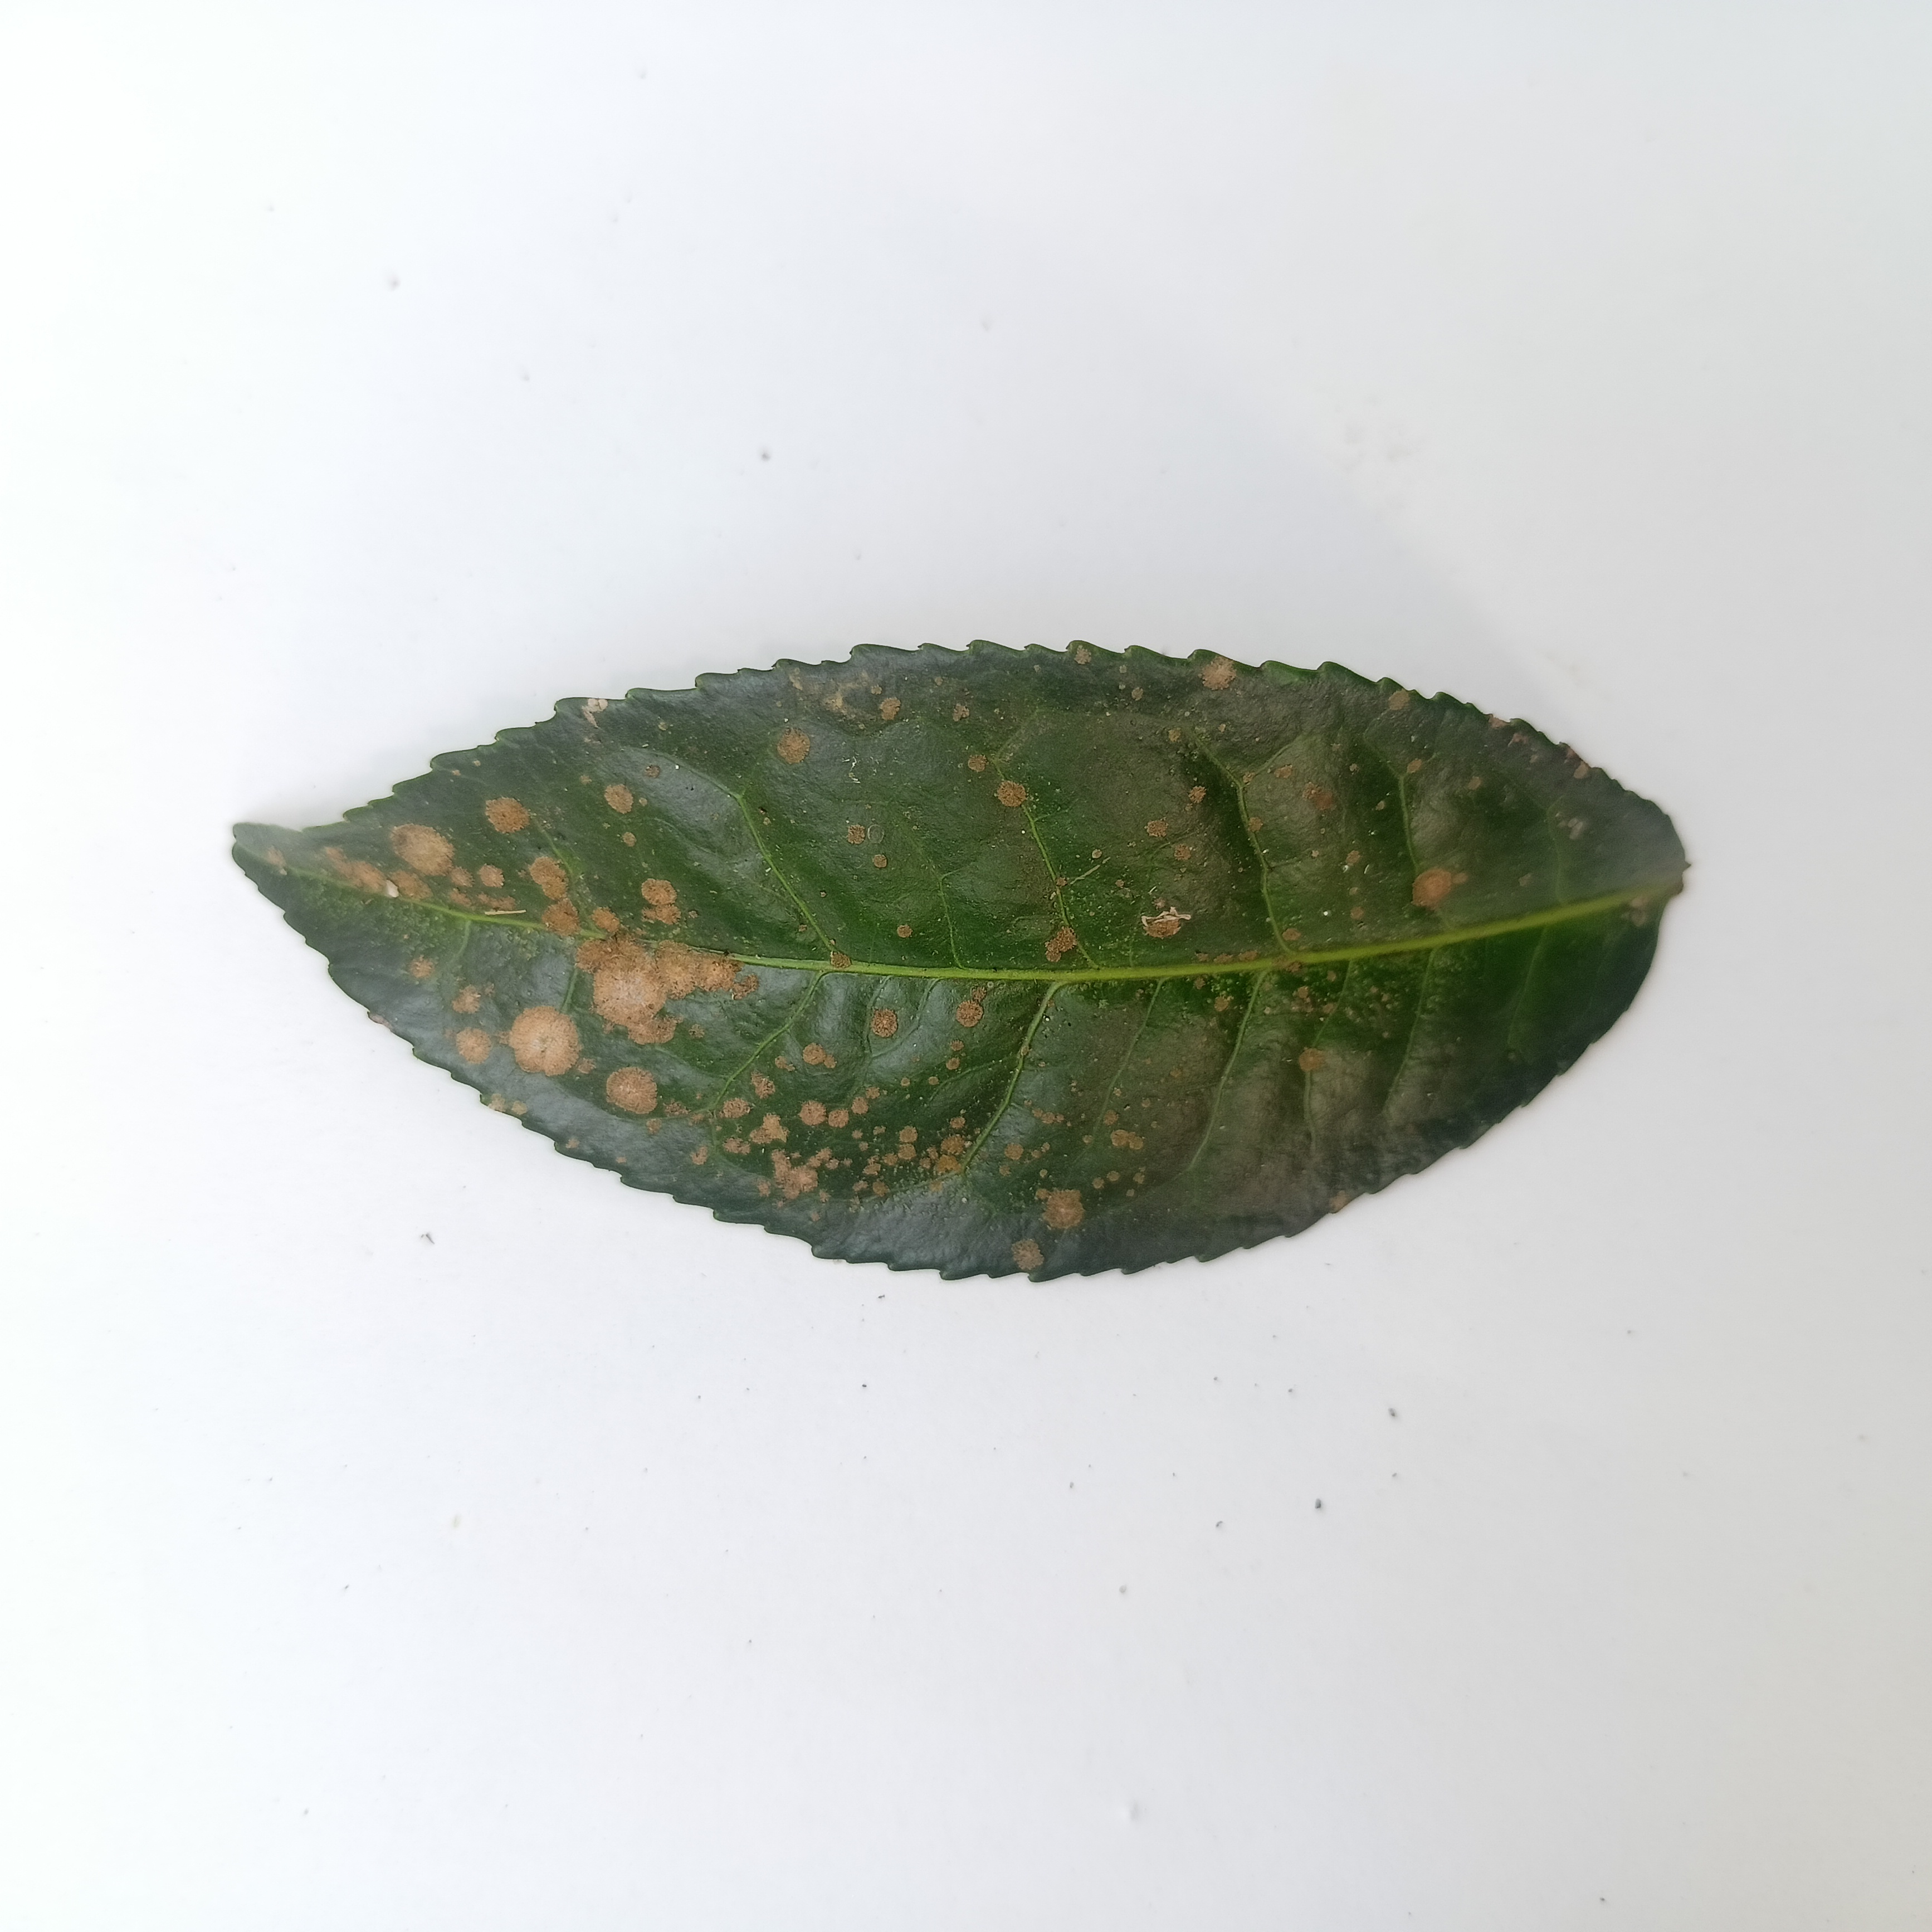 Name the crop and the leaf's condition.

tea, algal leaf
